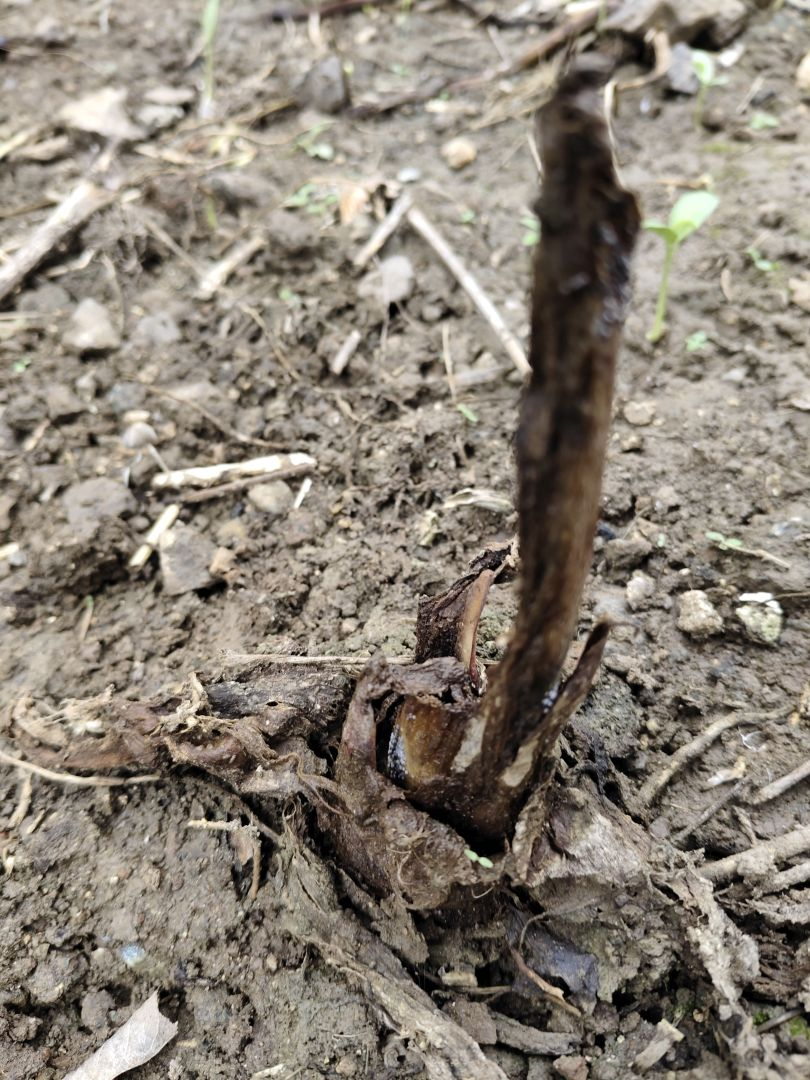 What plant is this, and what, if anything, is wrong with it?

taro, root rot
